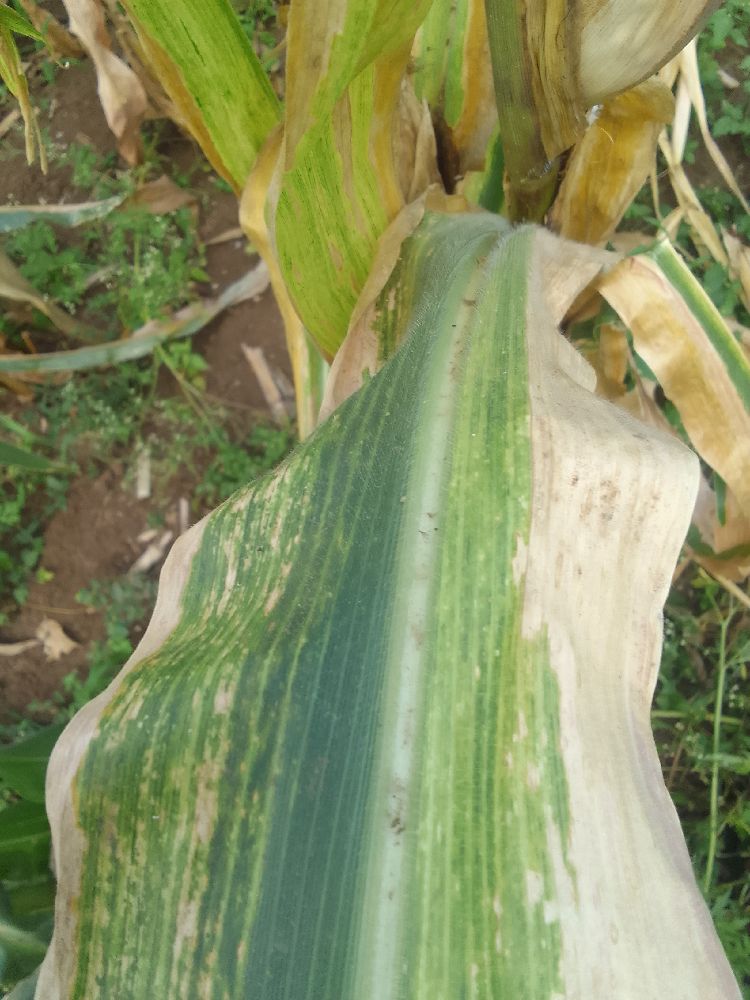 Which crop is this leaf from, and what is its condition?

maize, maize lethal necrosis
